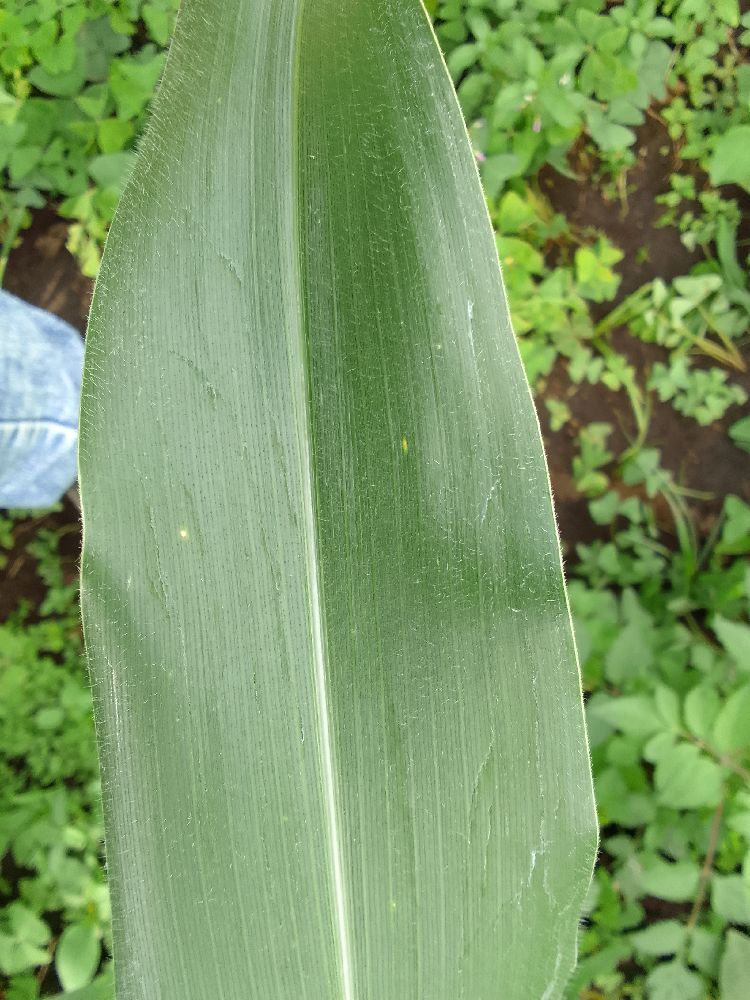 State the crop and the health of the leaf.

maize, healthy
